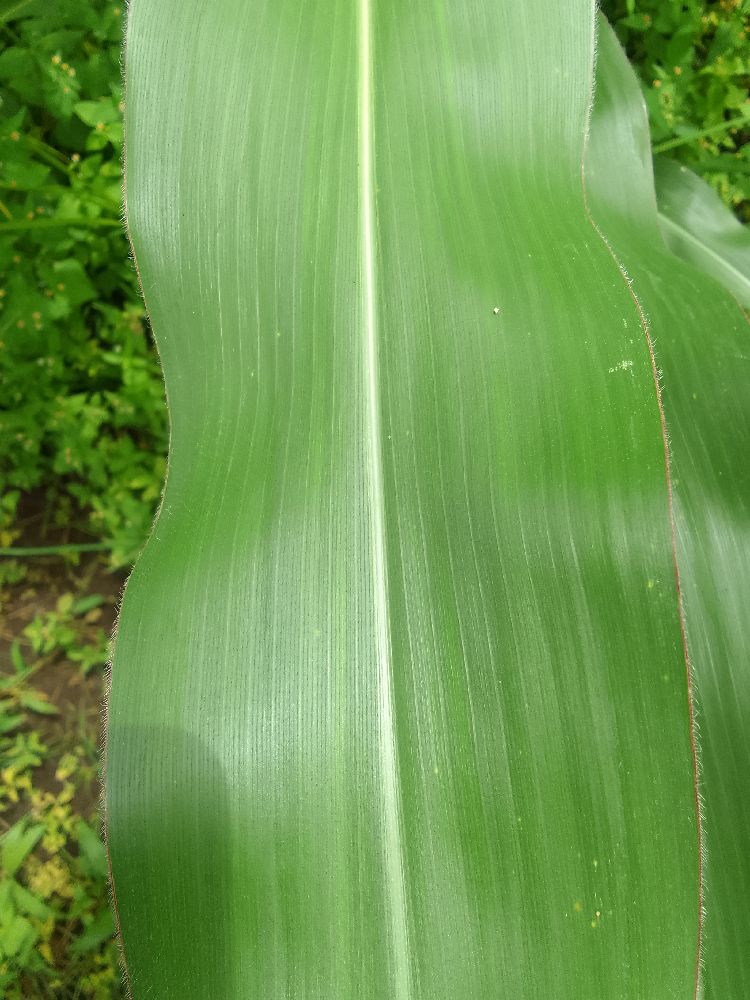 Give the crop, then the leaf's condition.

maize, healthy
